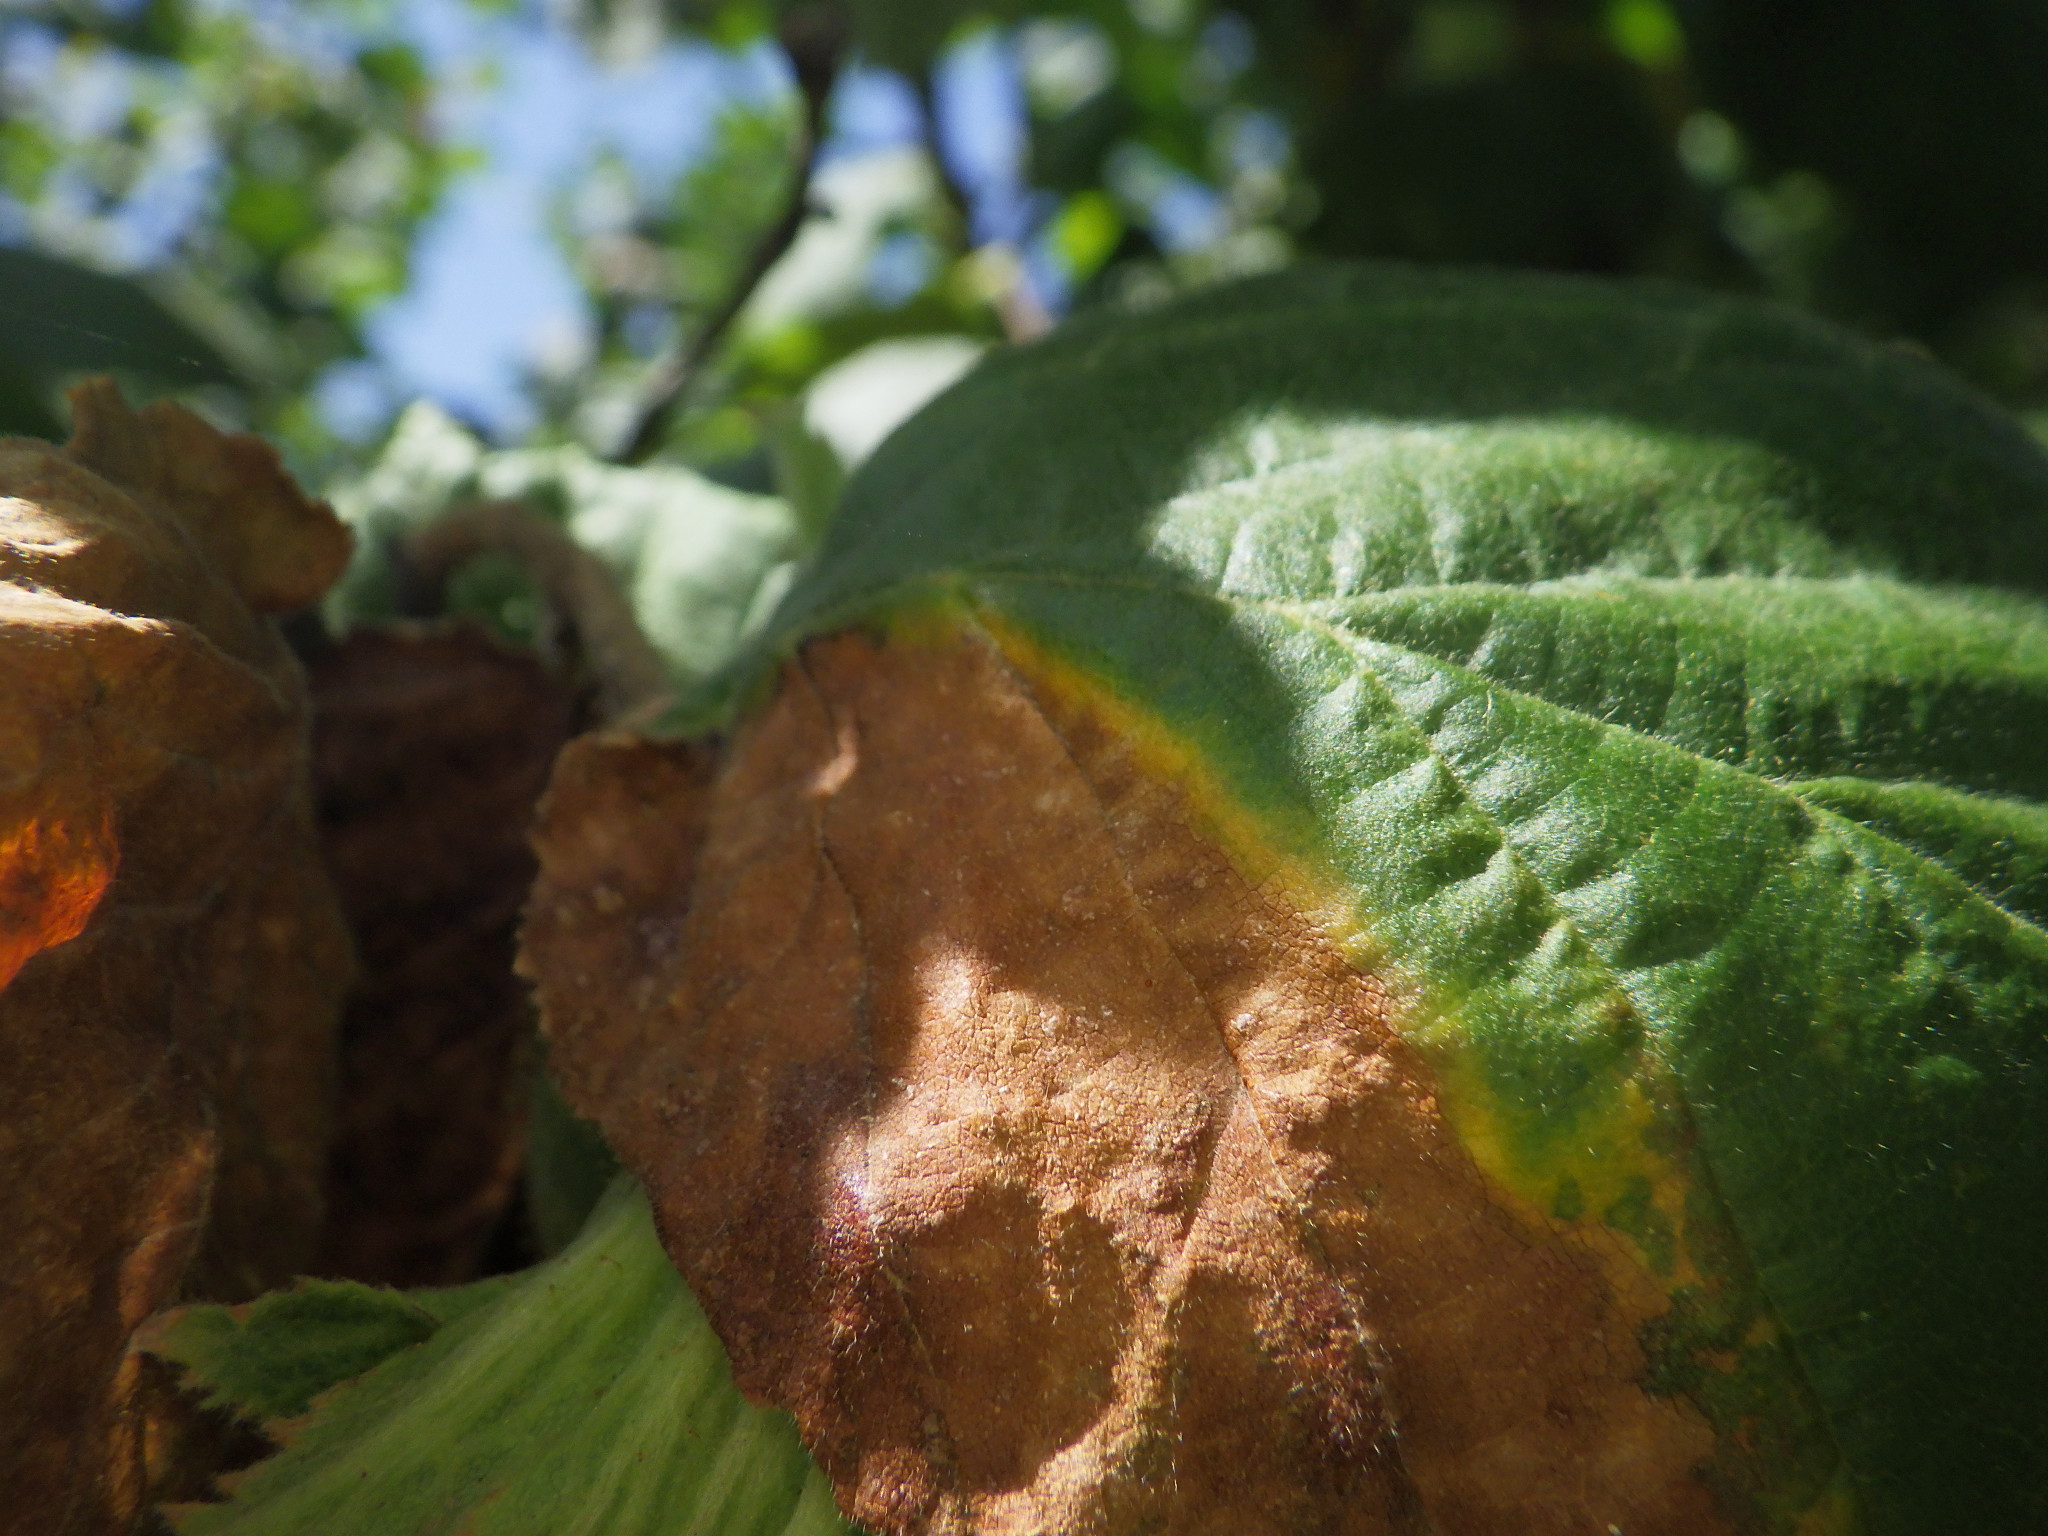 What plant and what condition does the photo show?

hazel, sunburn
